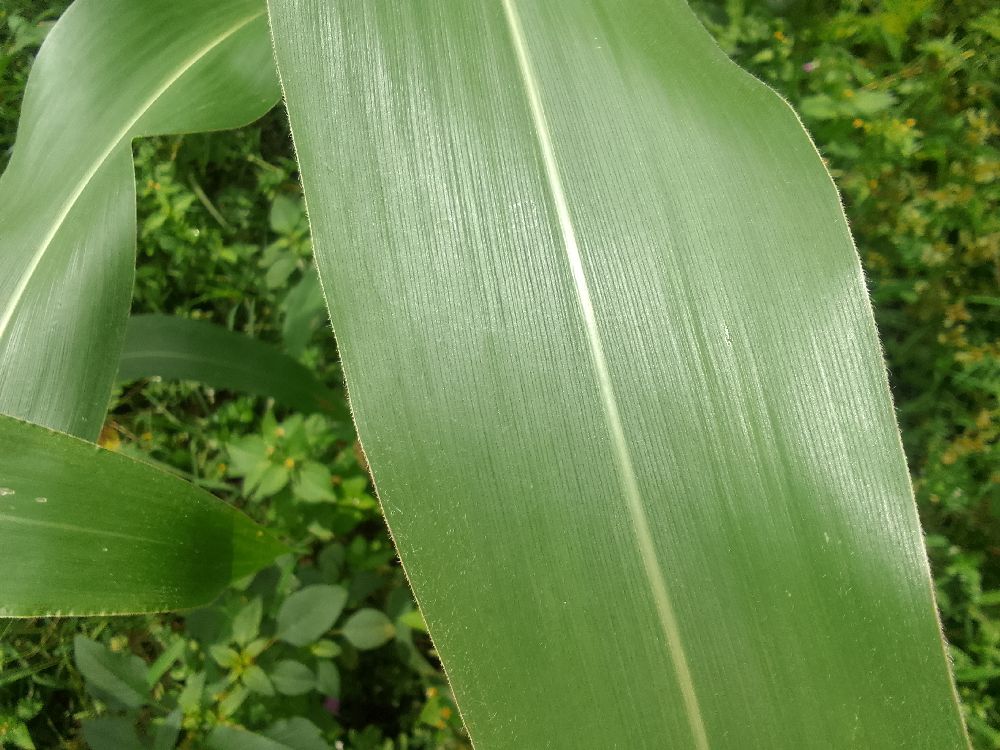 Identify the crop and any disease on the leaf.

maize, healthy
